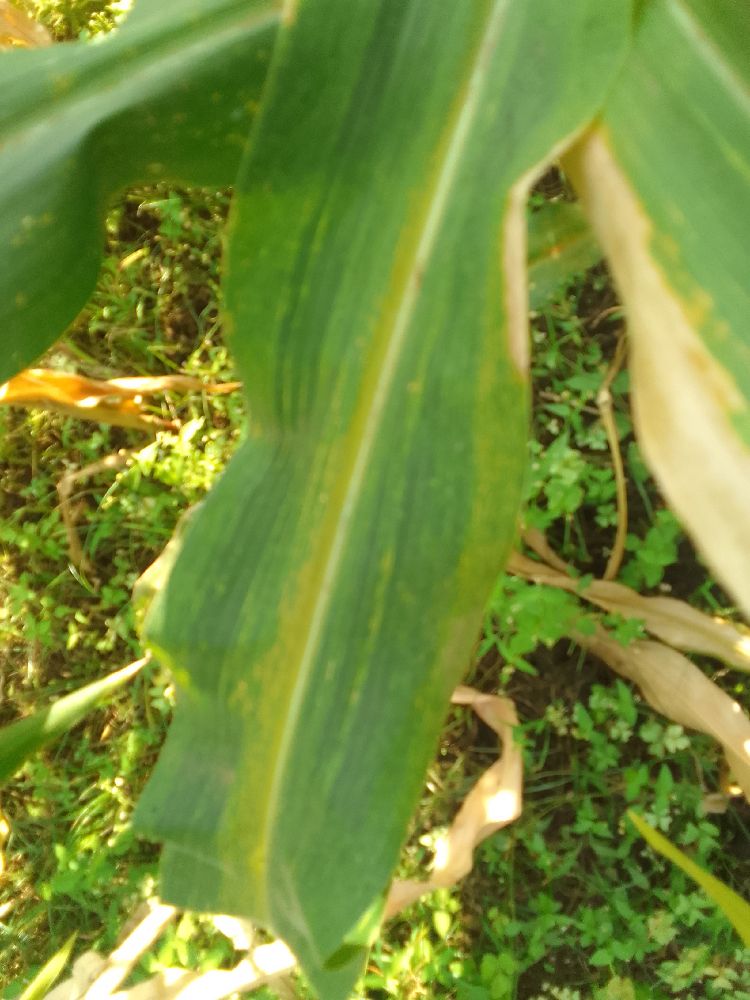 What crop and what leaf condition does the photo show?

maize, maize lethal necrosis
